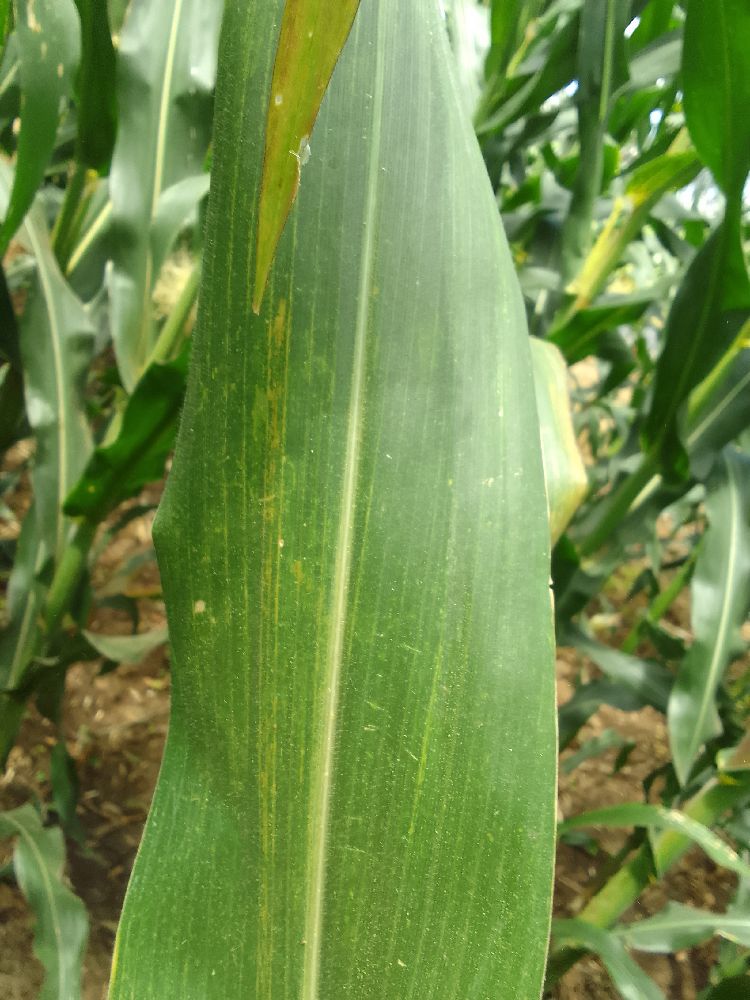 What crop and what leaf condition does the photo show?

maize, maize lethal necrosis
